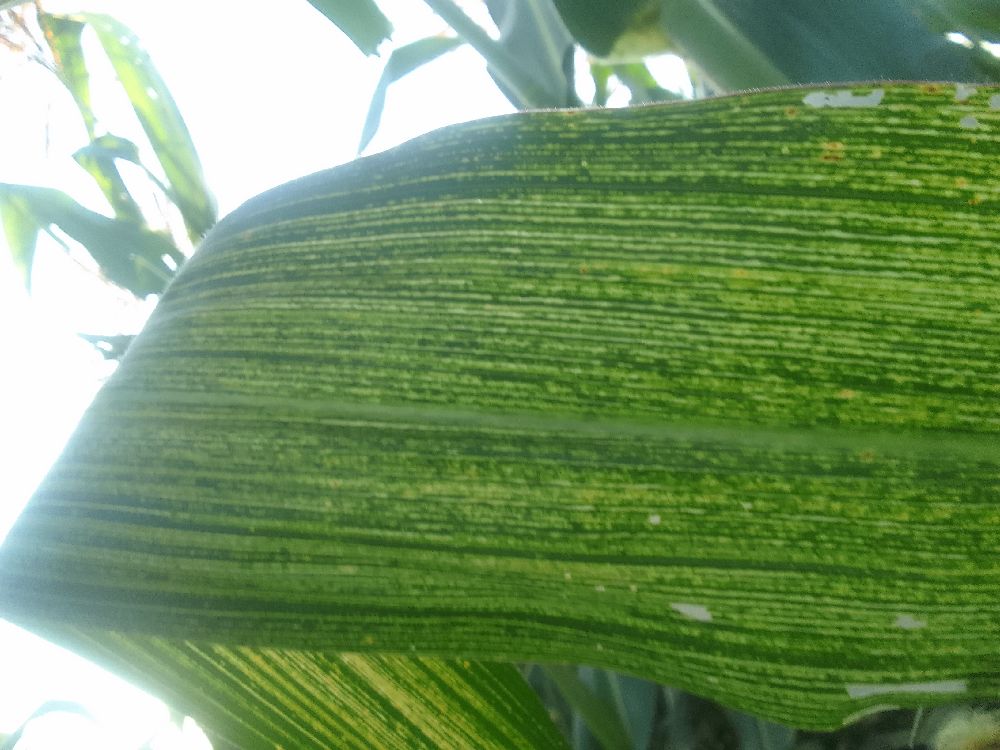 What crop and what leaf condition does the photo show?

maize, maize streak virus
